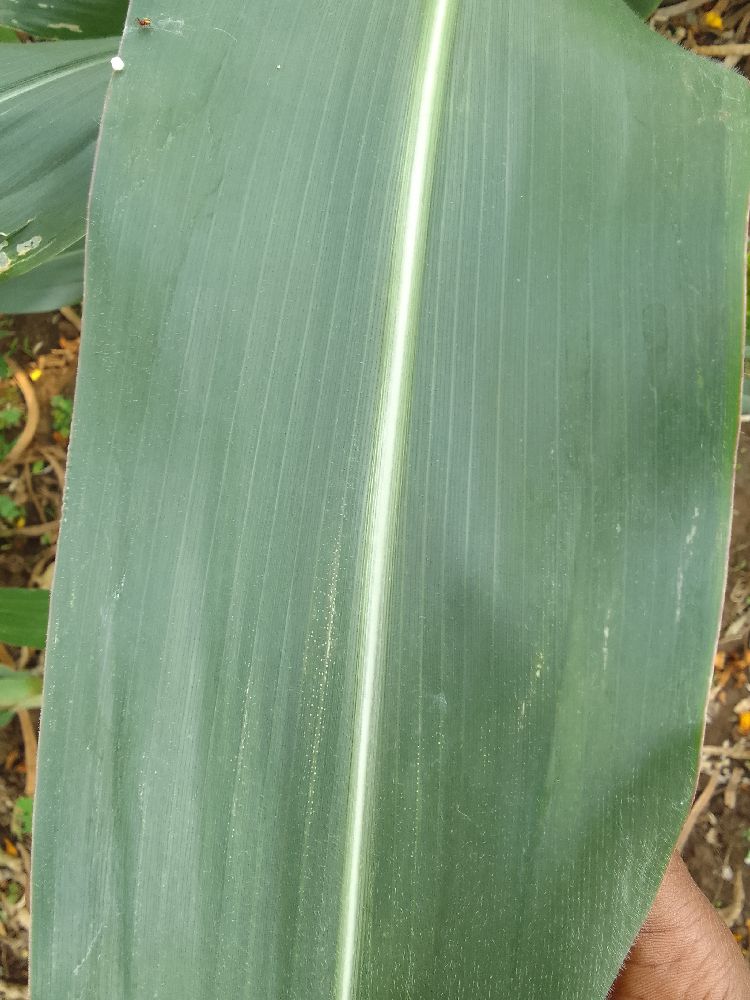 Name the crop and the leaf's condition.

maize, healthy
